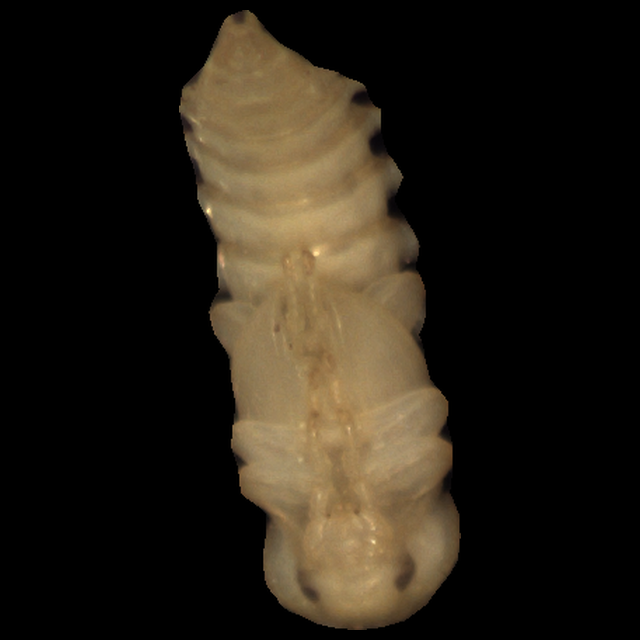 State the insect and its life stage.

mealworm pupa
